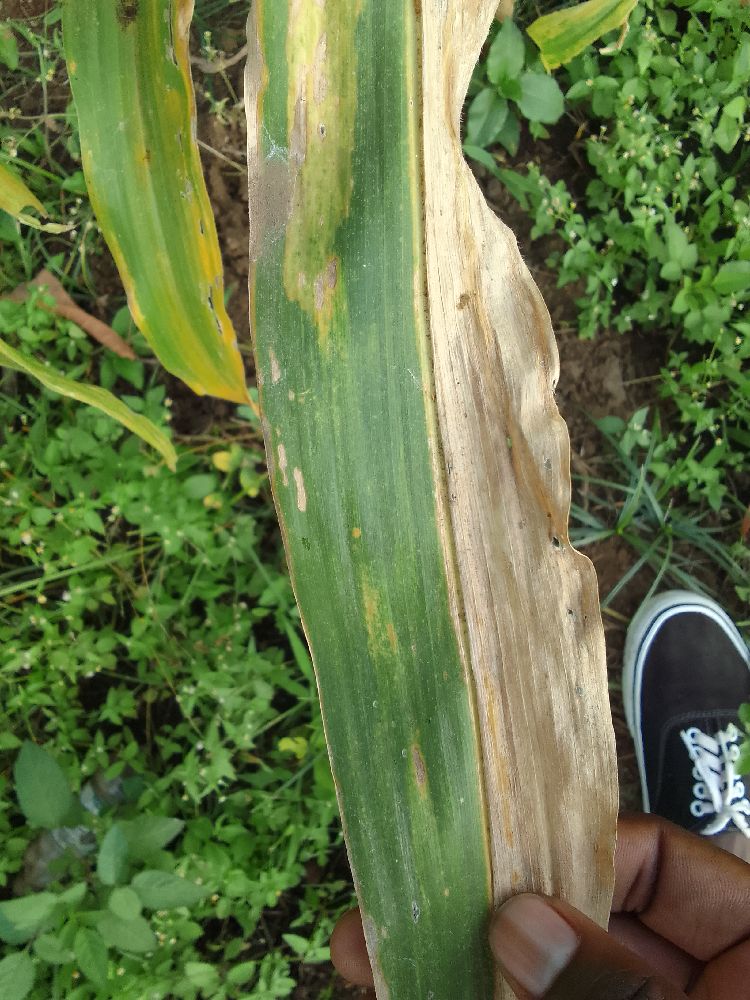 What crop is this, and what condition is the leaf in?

maize, maize lethal necrosis
